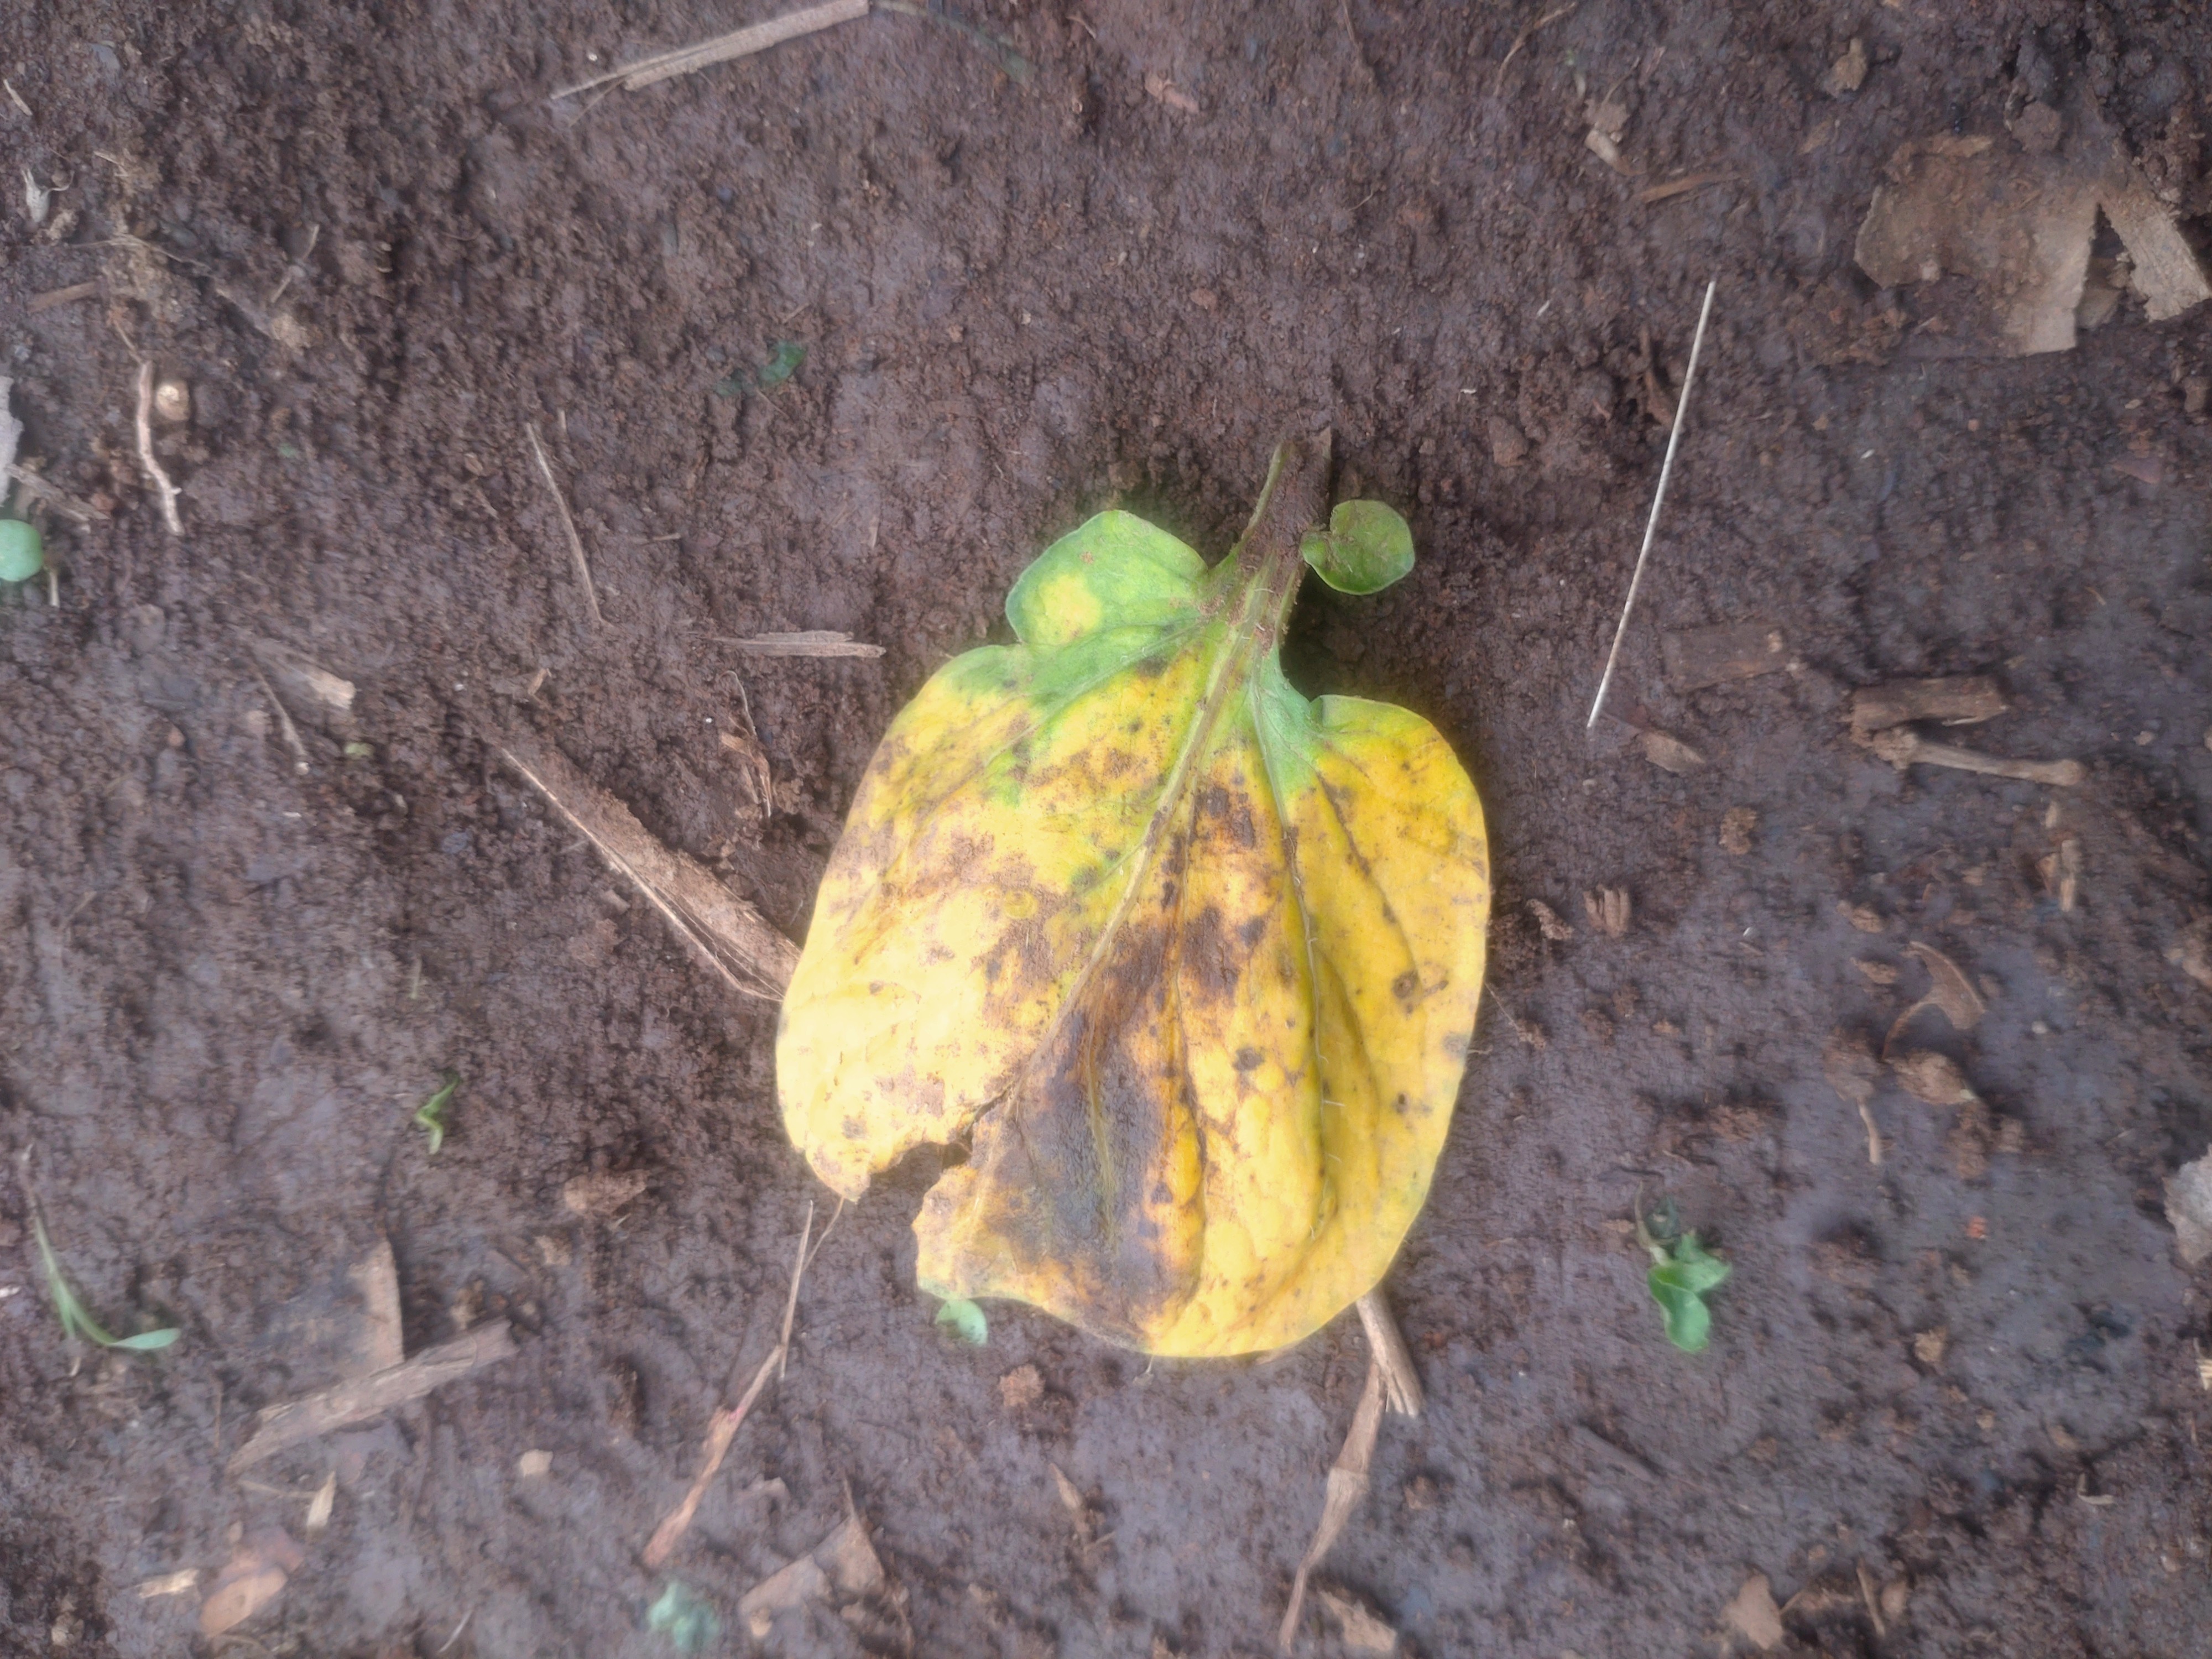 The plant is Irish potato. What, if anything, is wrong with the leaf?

late blight
